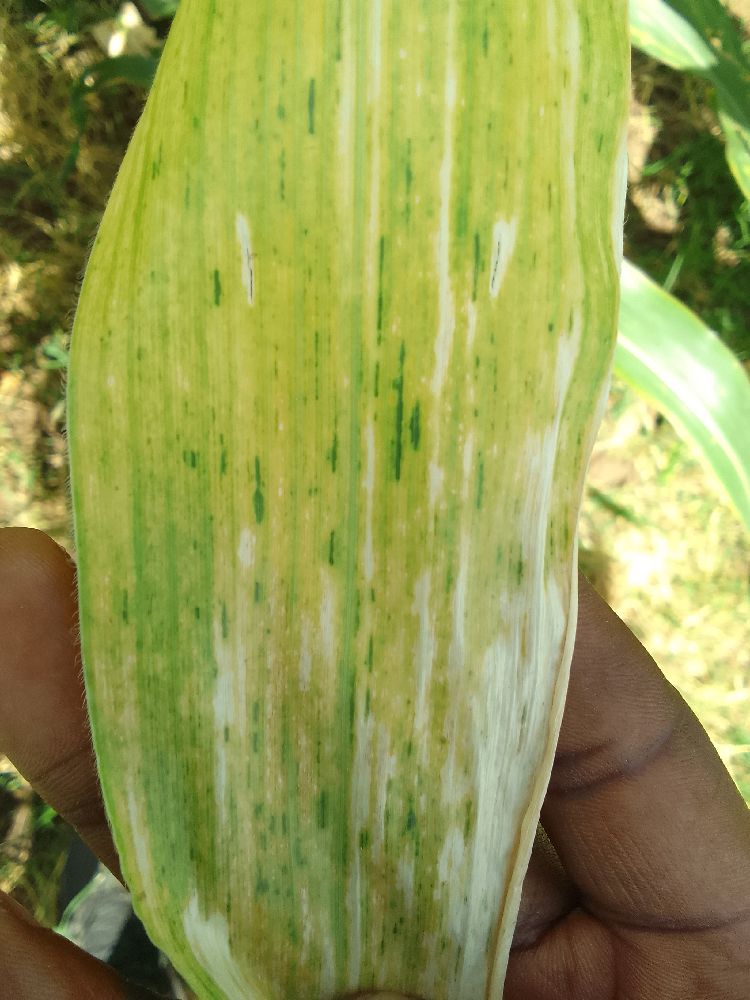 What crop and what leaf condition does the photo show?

maize, maize lethal necrosis
